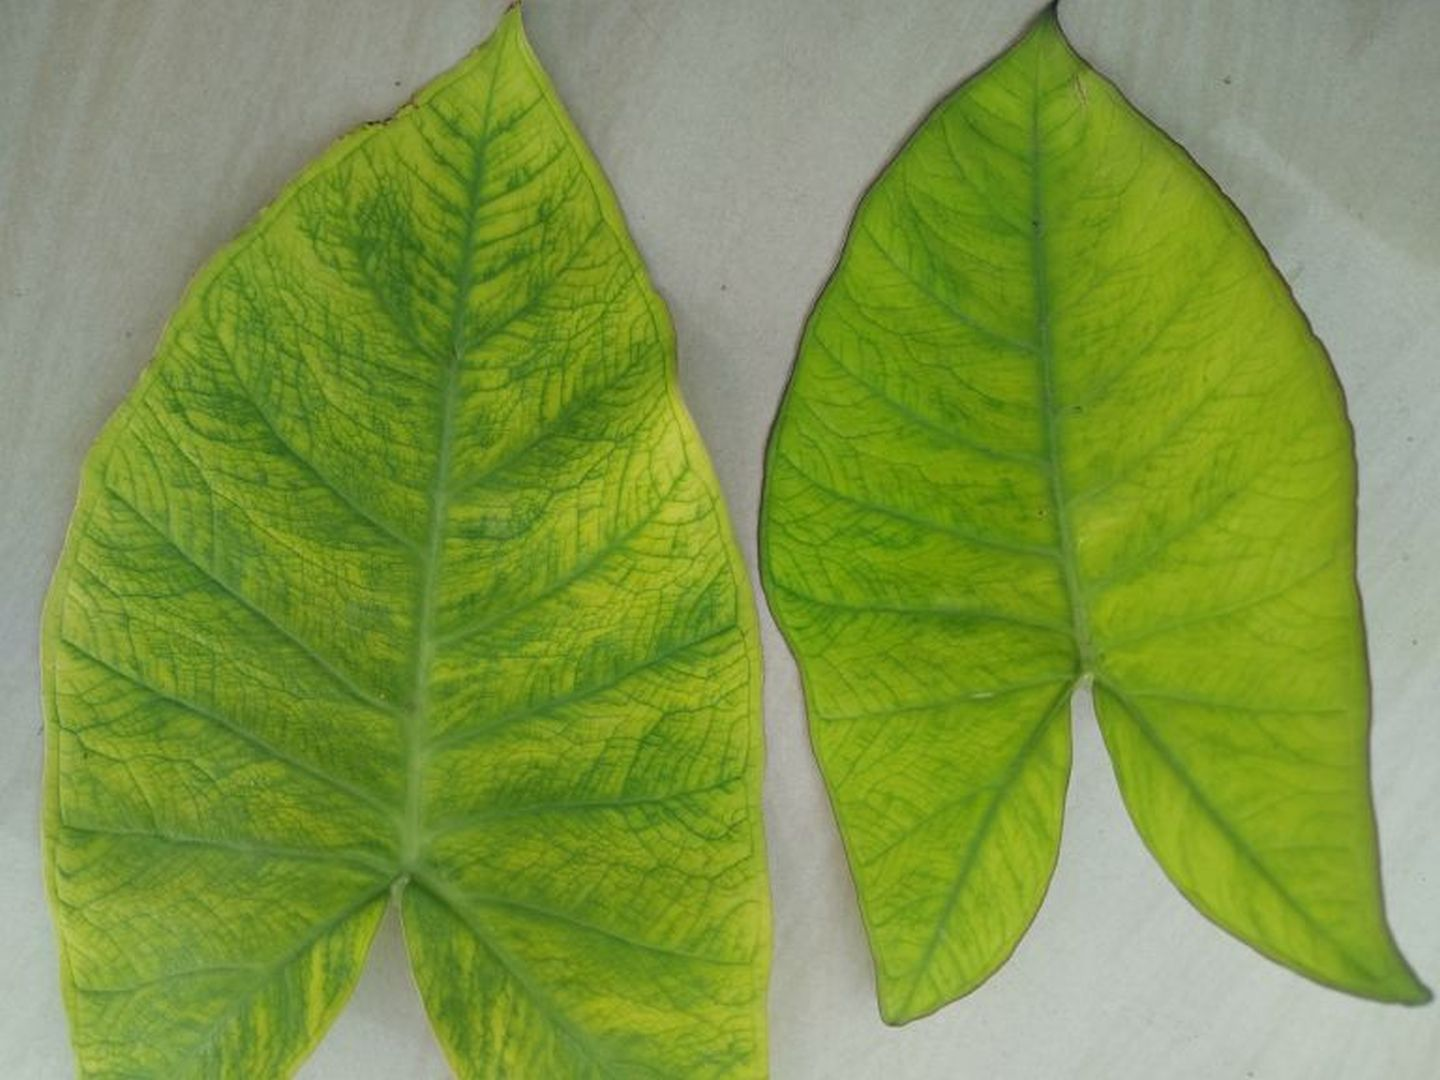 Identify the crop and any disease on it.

taro, mosaic
